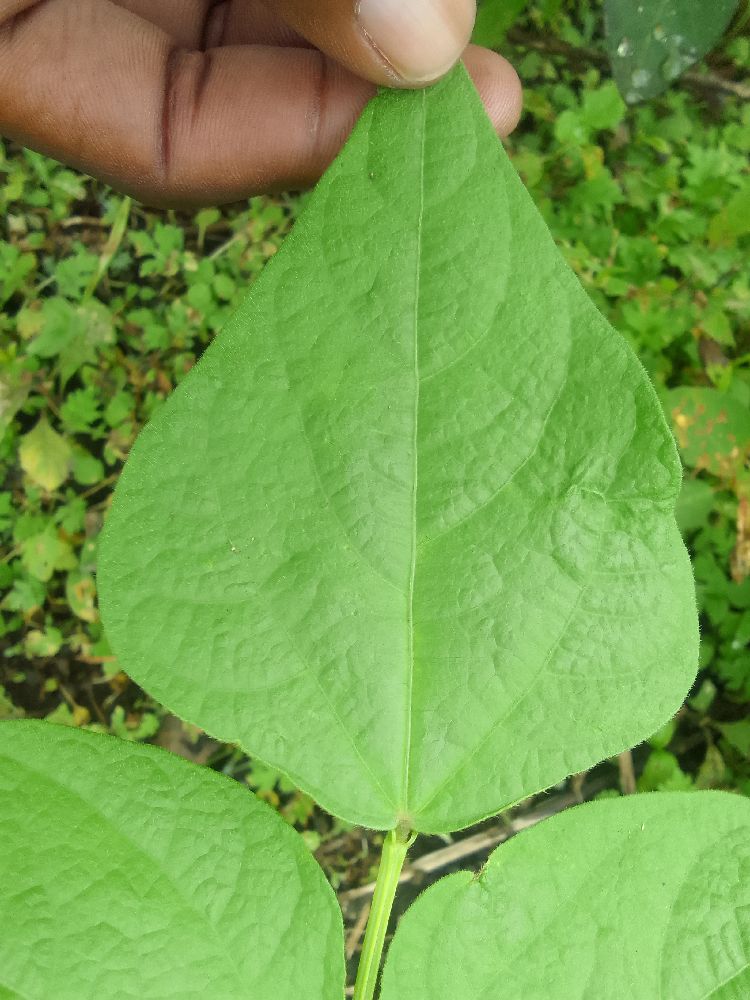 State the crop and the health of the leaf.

common bean, healthy
